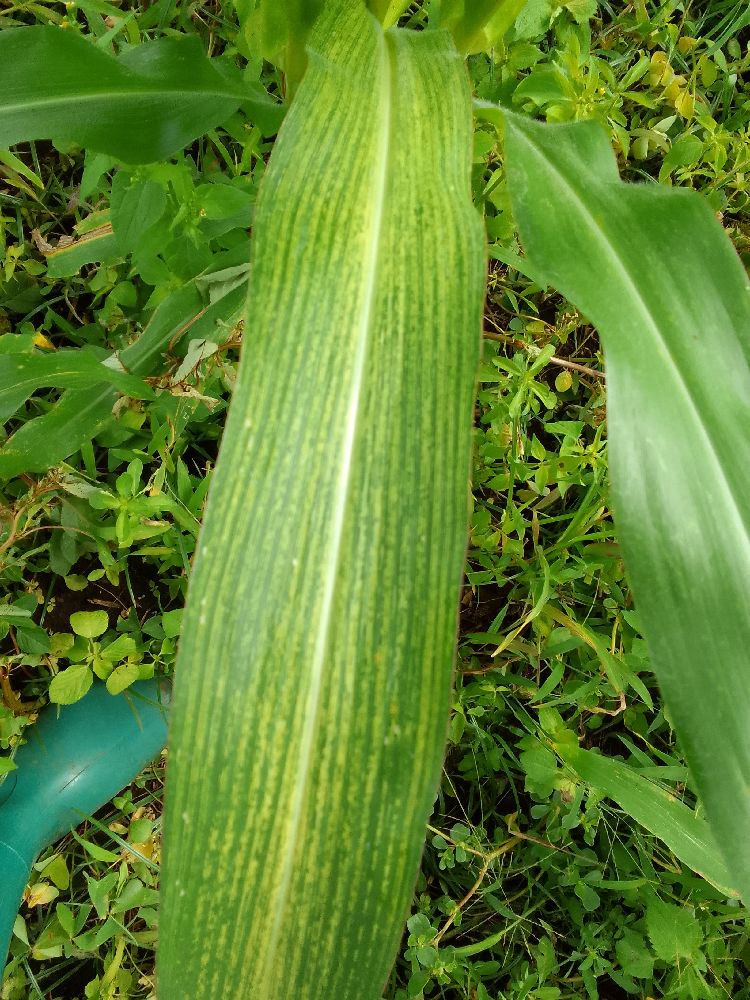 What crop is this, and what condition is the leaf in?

maize, maize streak virus
